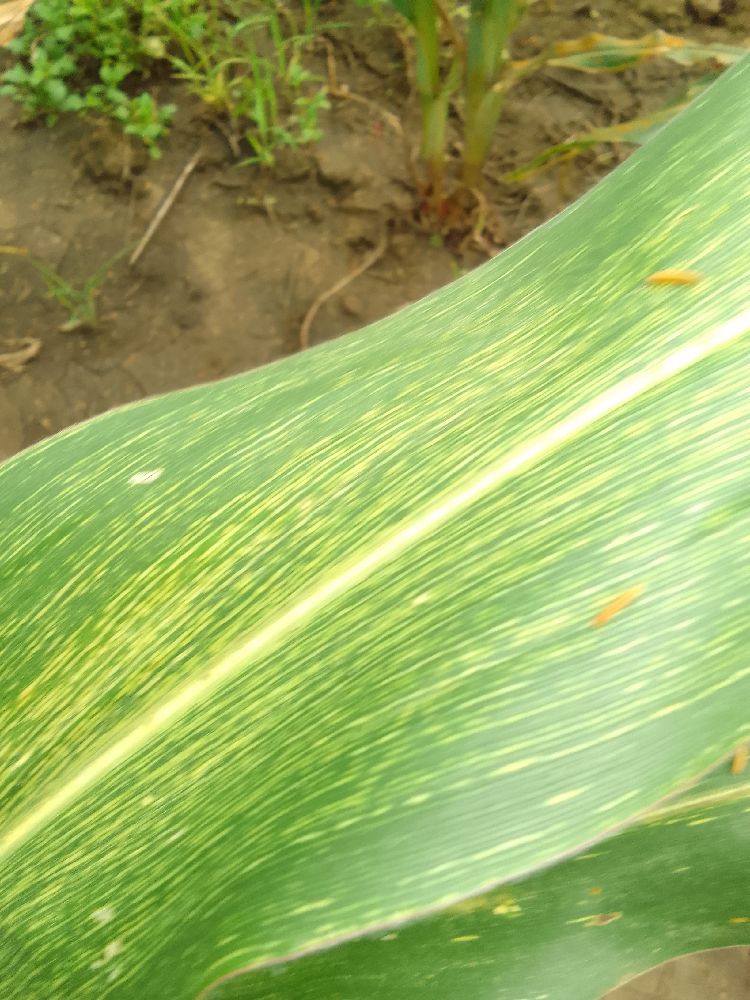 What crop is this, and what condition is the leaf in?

maize, maize streak virus
